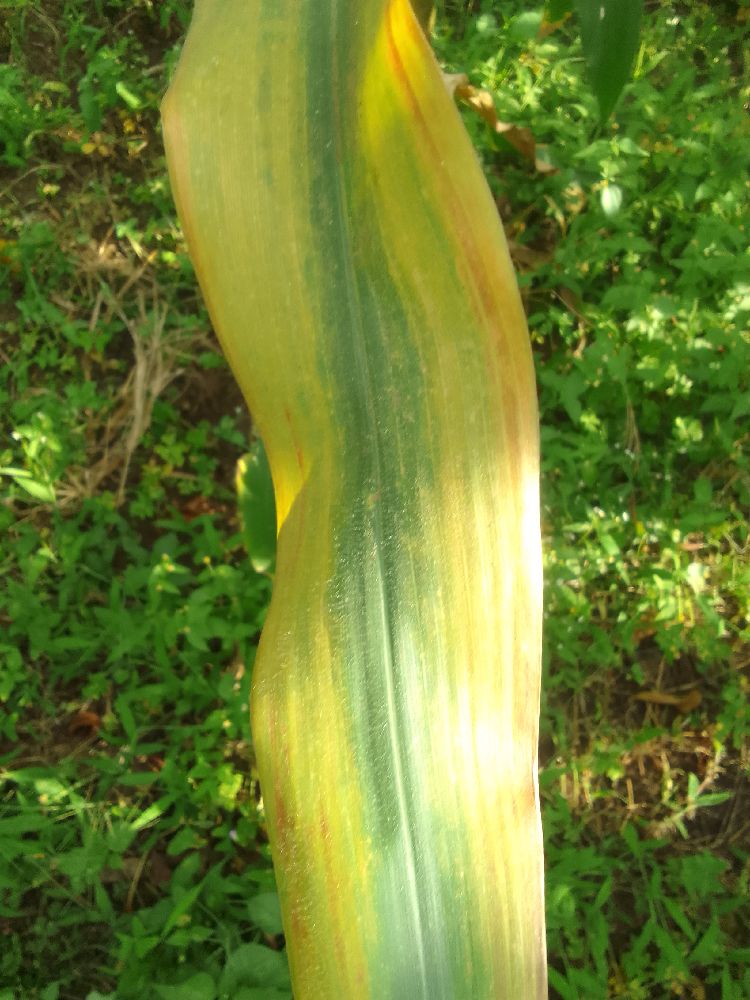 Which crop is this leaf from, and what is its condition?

maize, maize lethal necrosis
